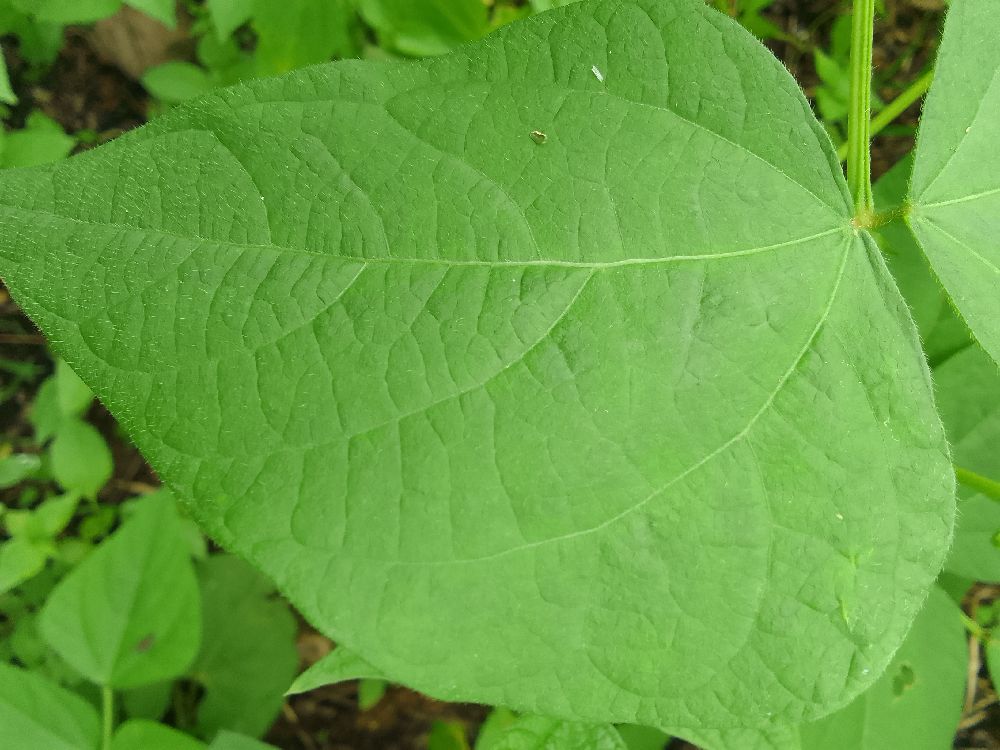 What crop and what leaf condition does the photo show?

common bean, healthy
